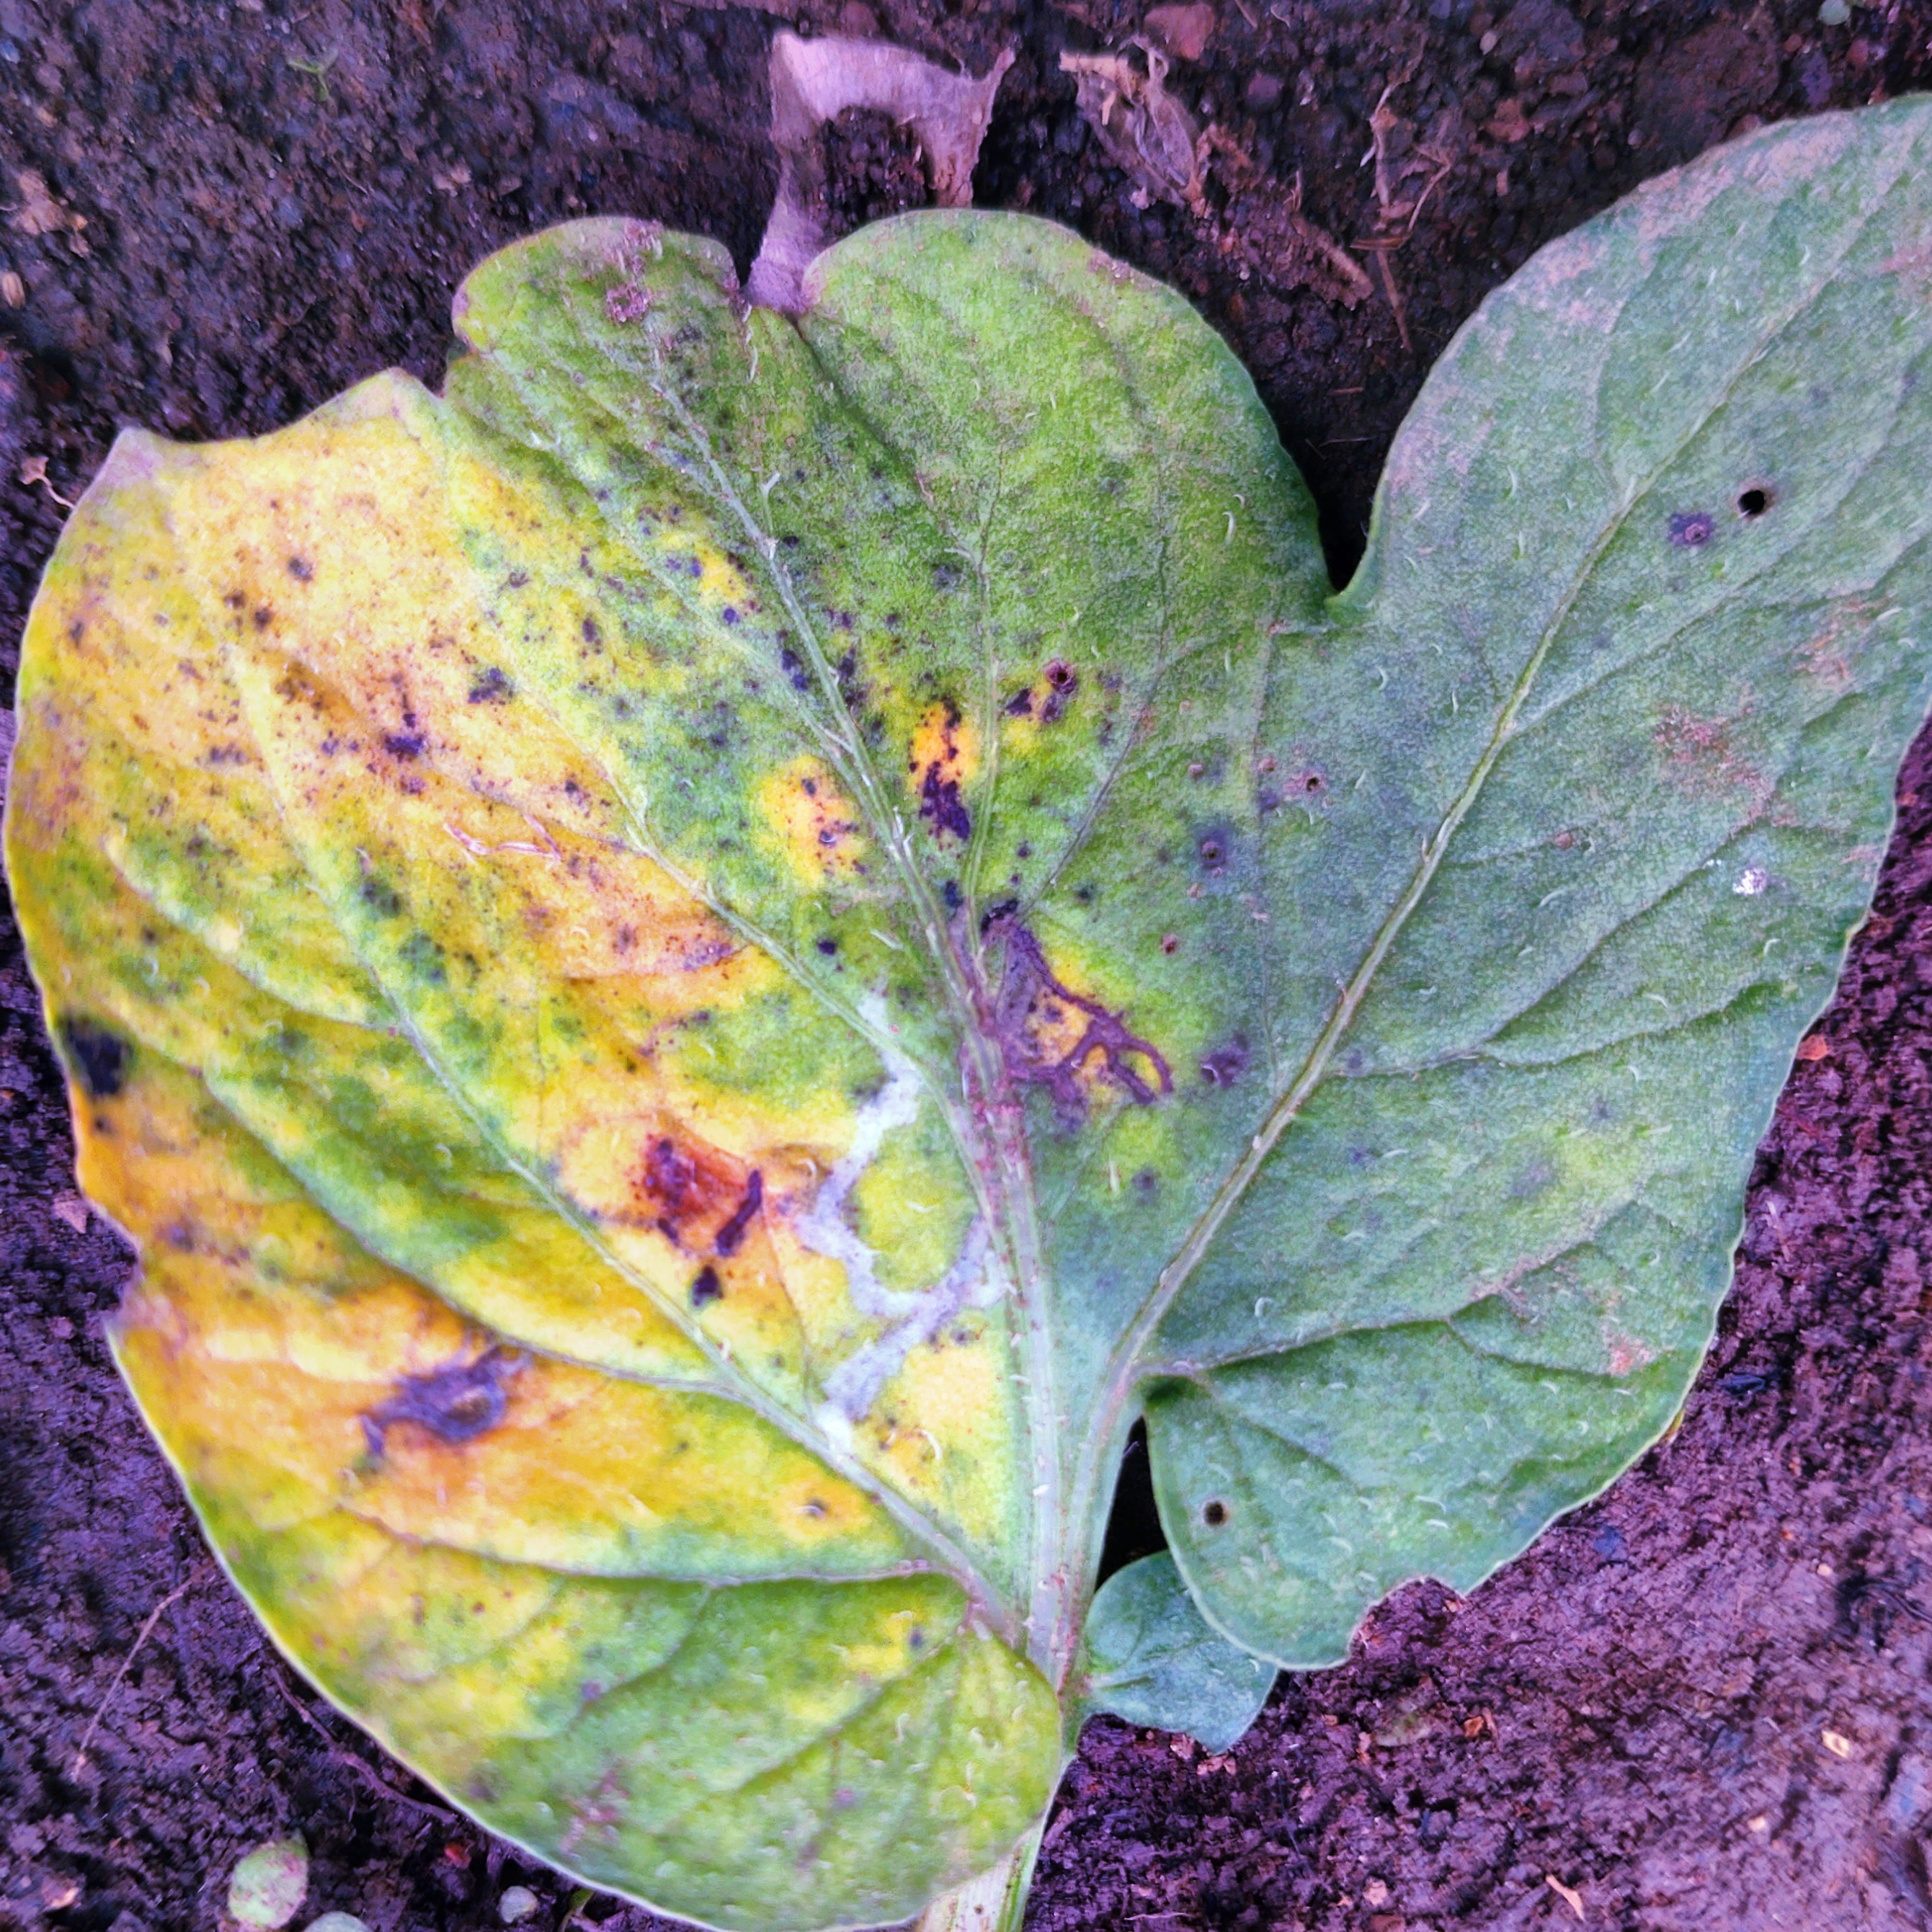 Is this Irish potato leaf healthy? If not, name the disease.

late blight
